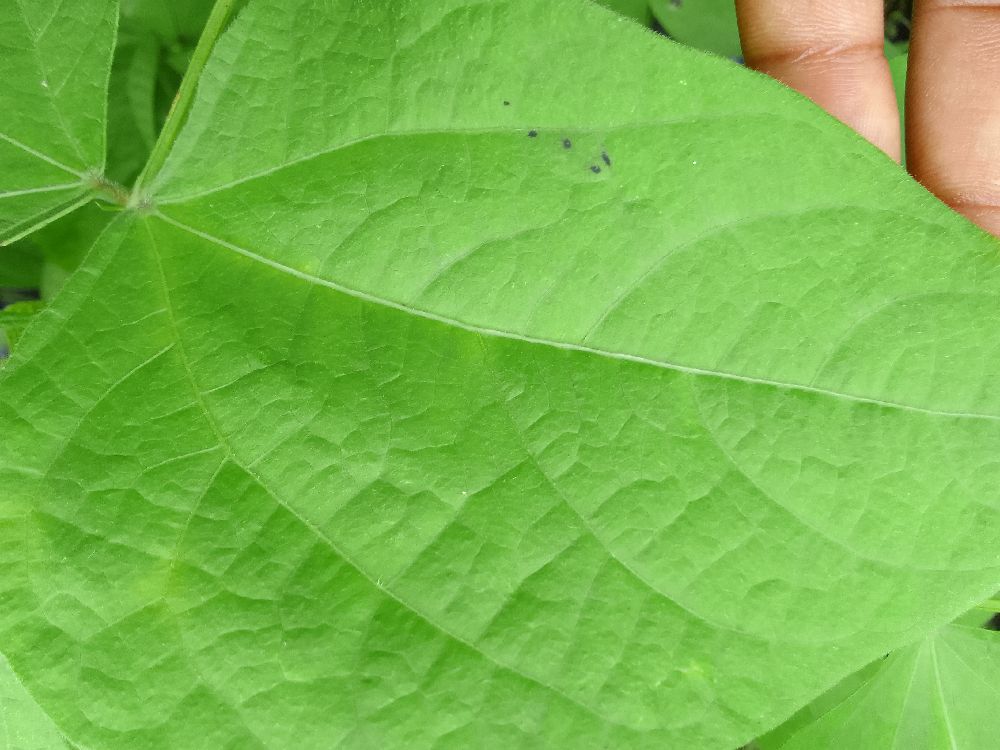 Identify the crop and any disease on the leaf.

common bean, healthy
